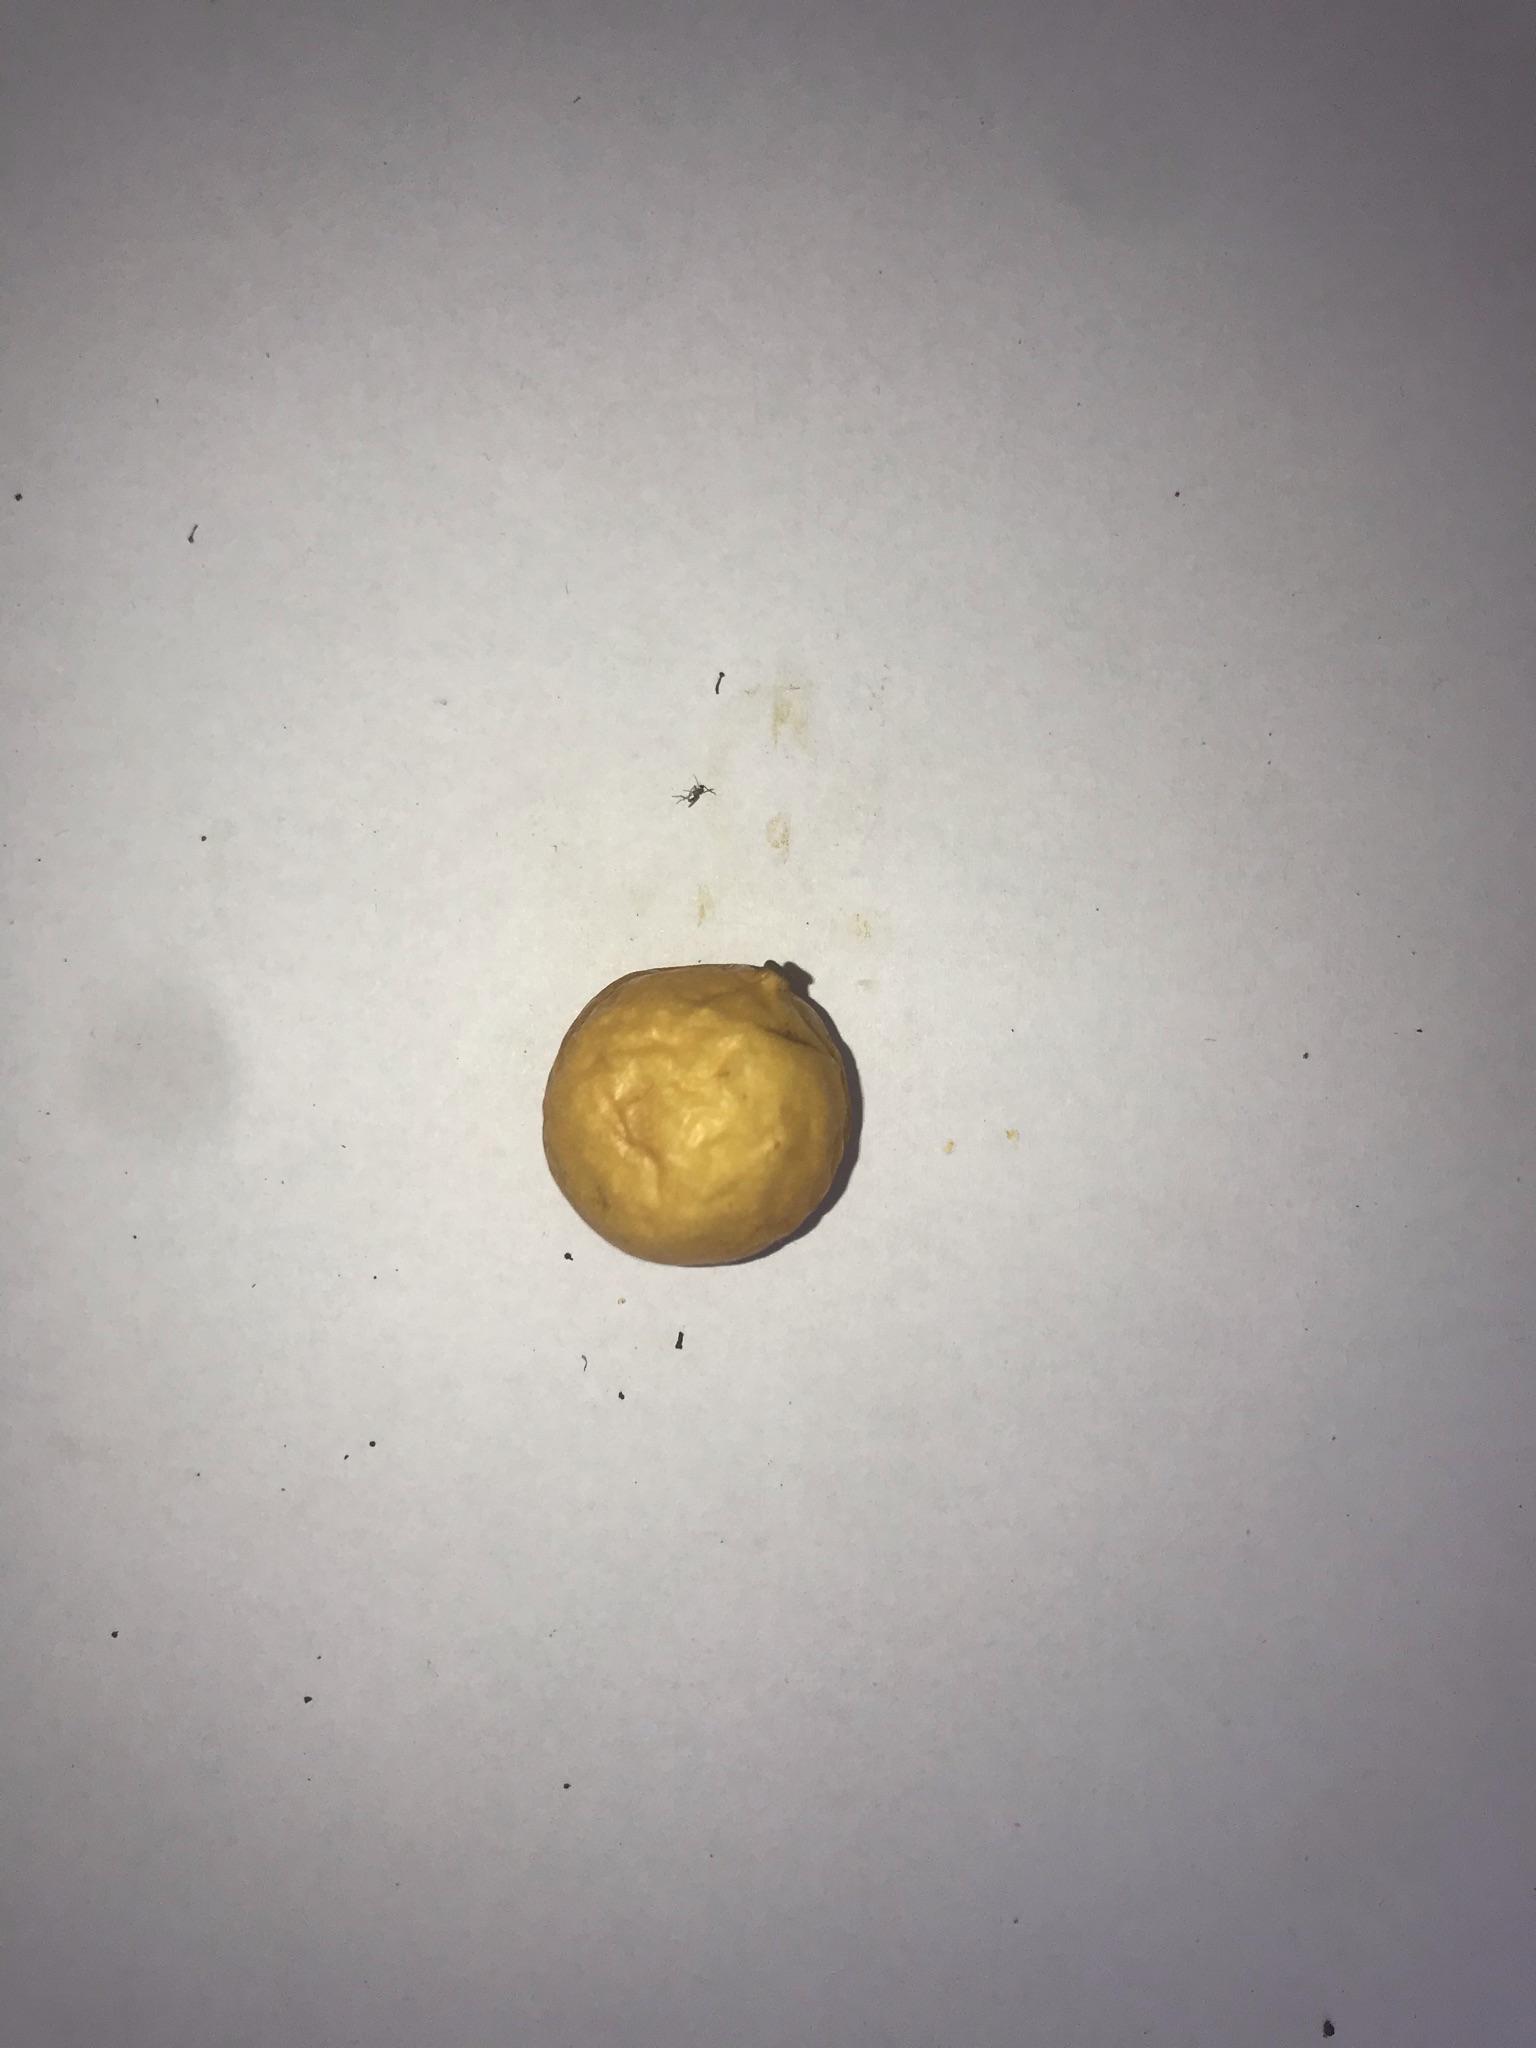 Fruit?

abiu
